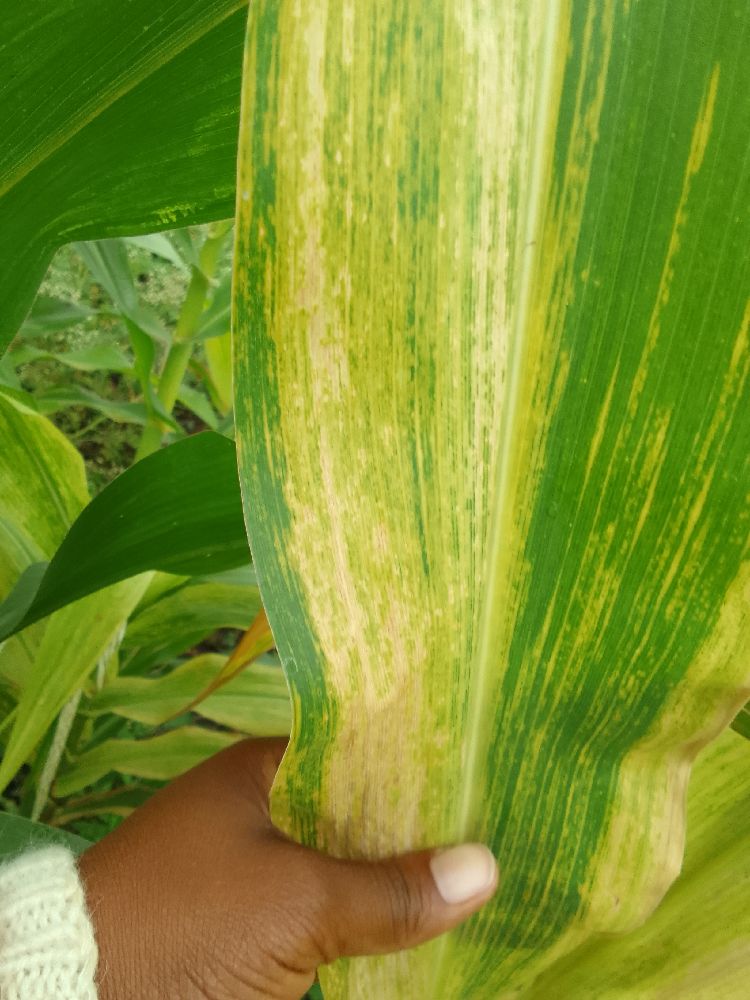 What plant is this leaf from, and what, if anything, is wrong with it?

maize, maize lethal necrosis
